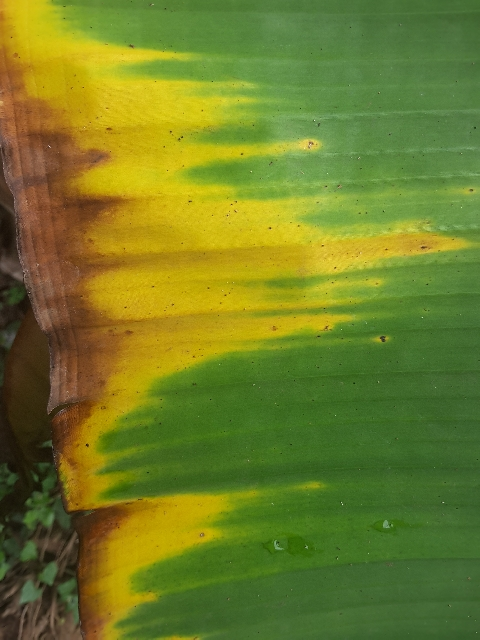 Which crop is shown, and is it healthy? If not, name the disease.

banana, fusarium wilt race 1
